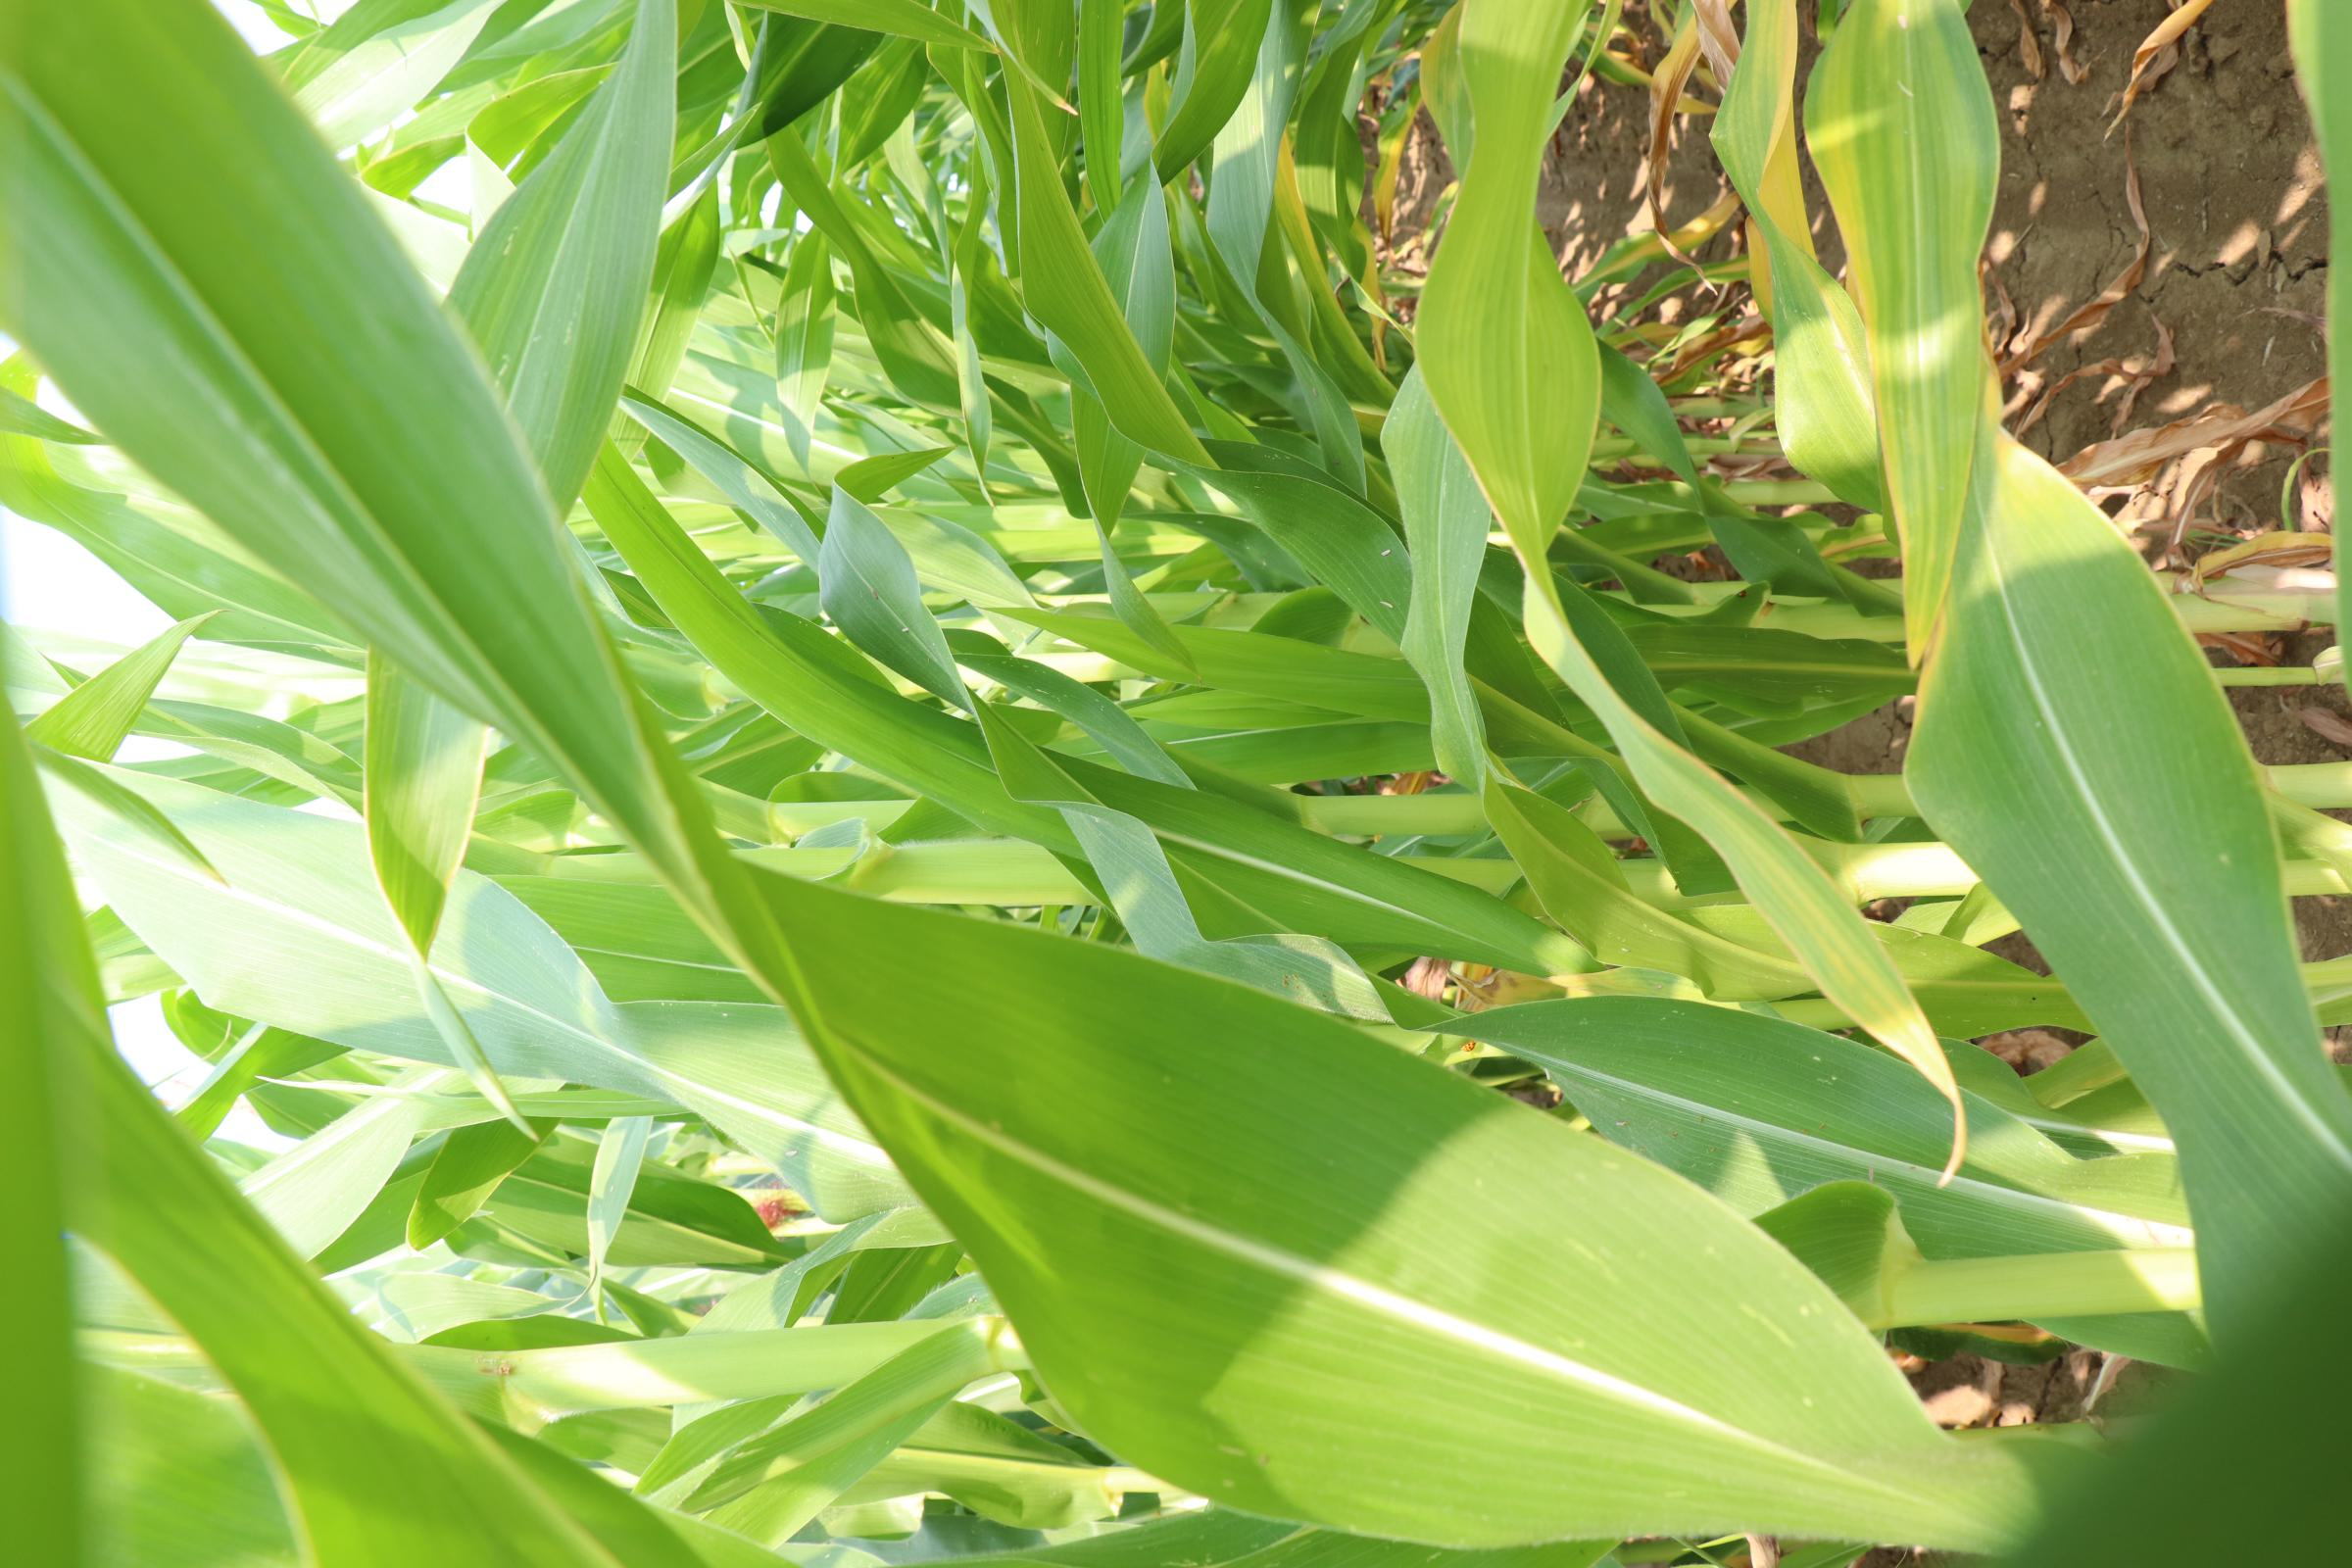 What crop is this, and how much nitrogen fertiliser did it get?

maize, reduced nitrogen fertilisation
